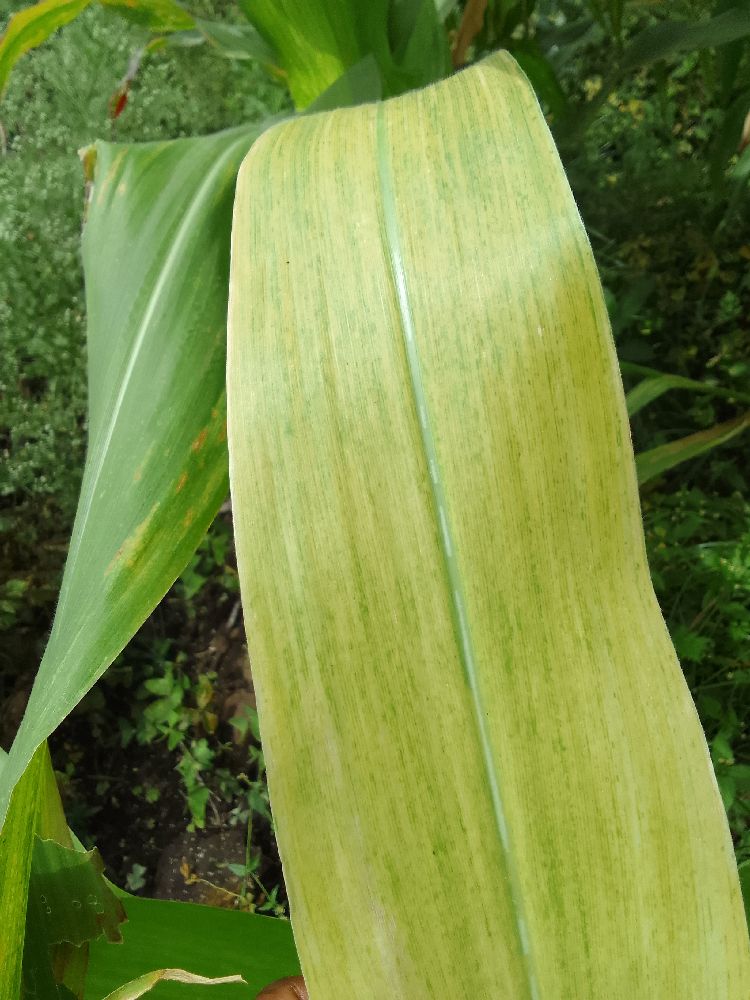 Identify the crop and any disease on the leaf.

maize, maize lethal necrosis
